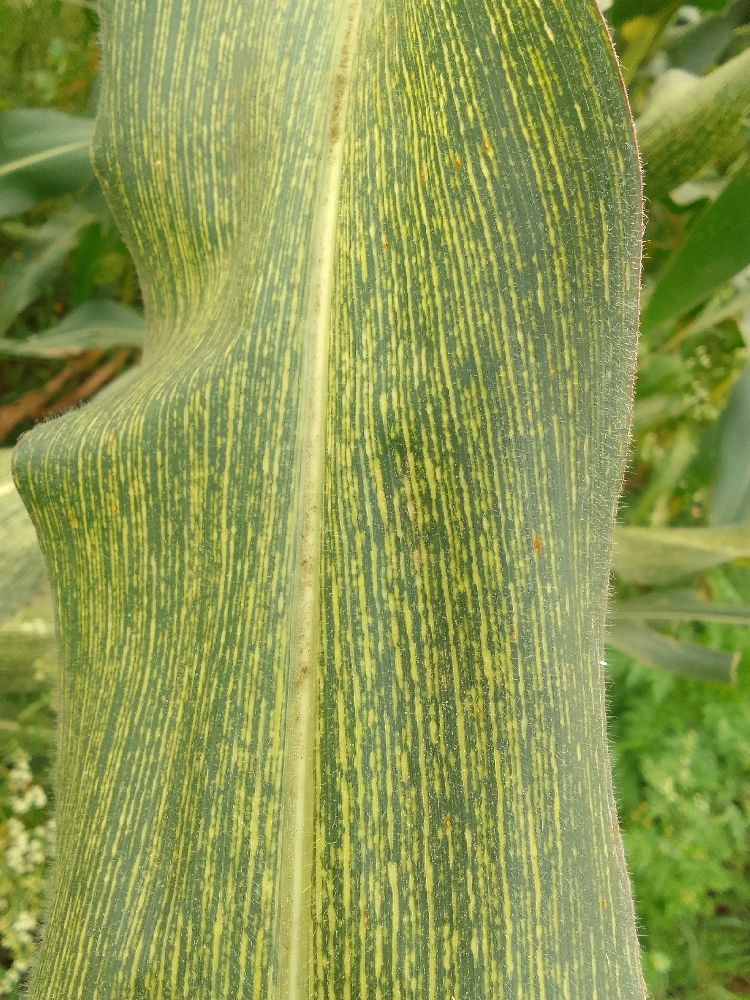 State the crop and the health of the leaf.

maize, maize streak virus
